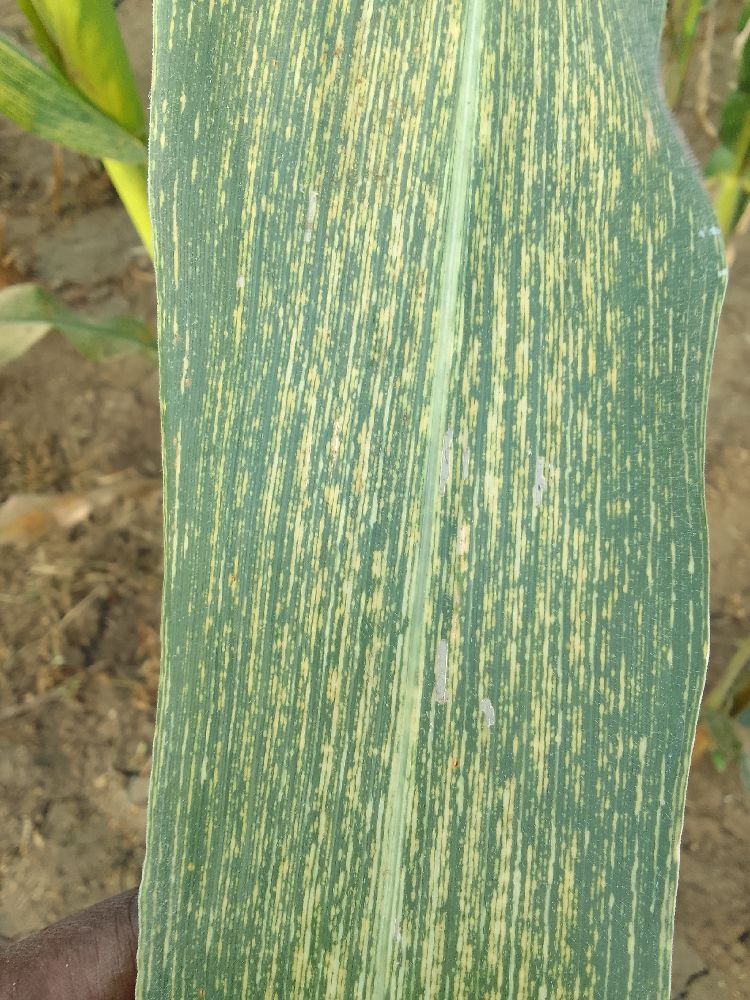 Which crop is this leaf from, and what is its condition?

maize, maize streak virus
